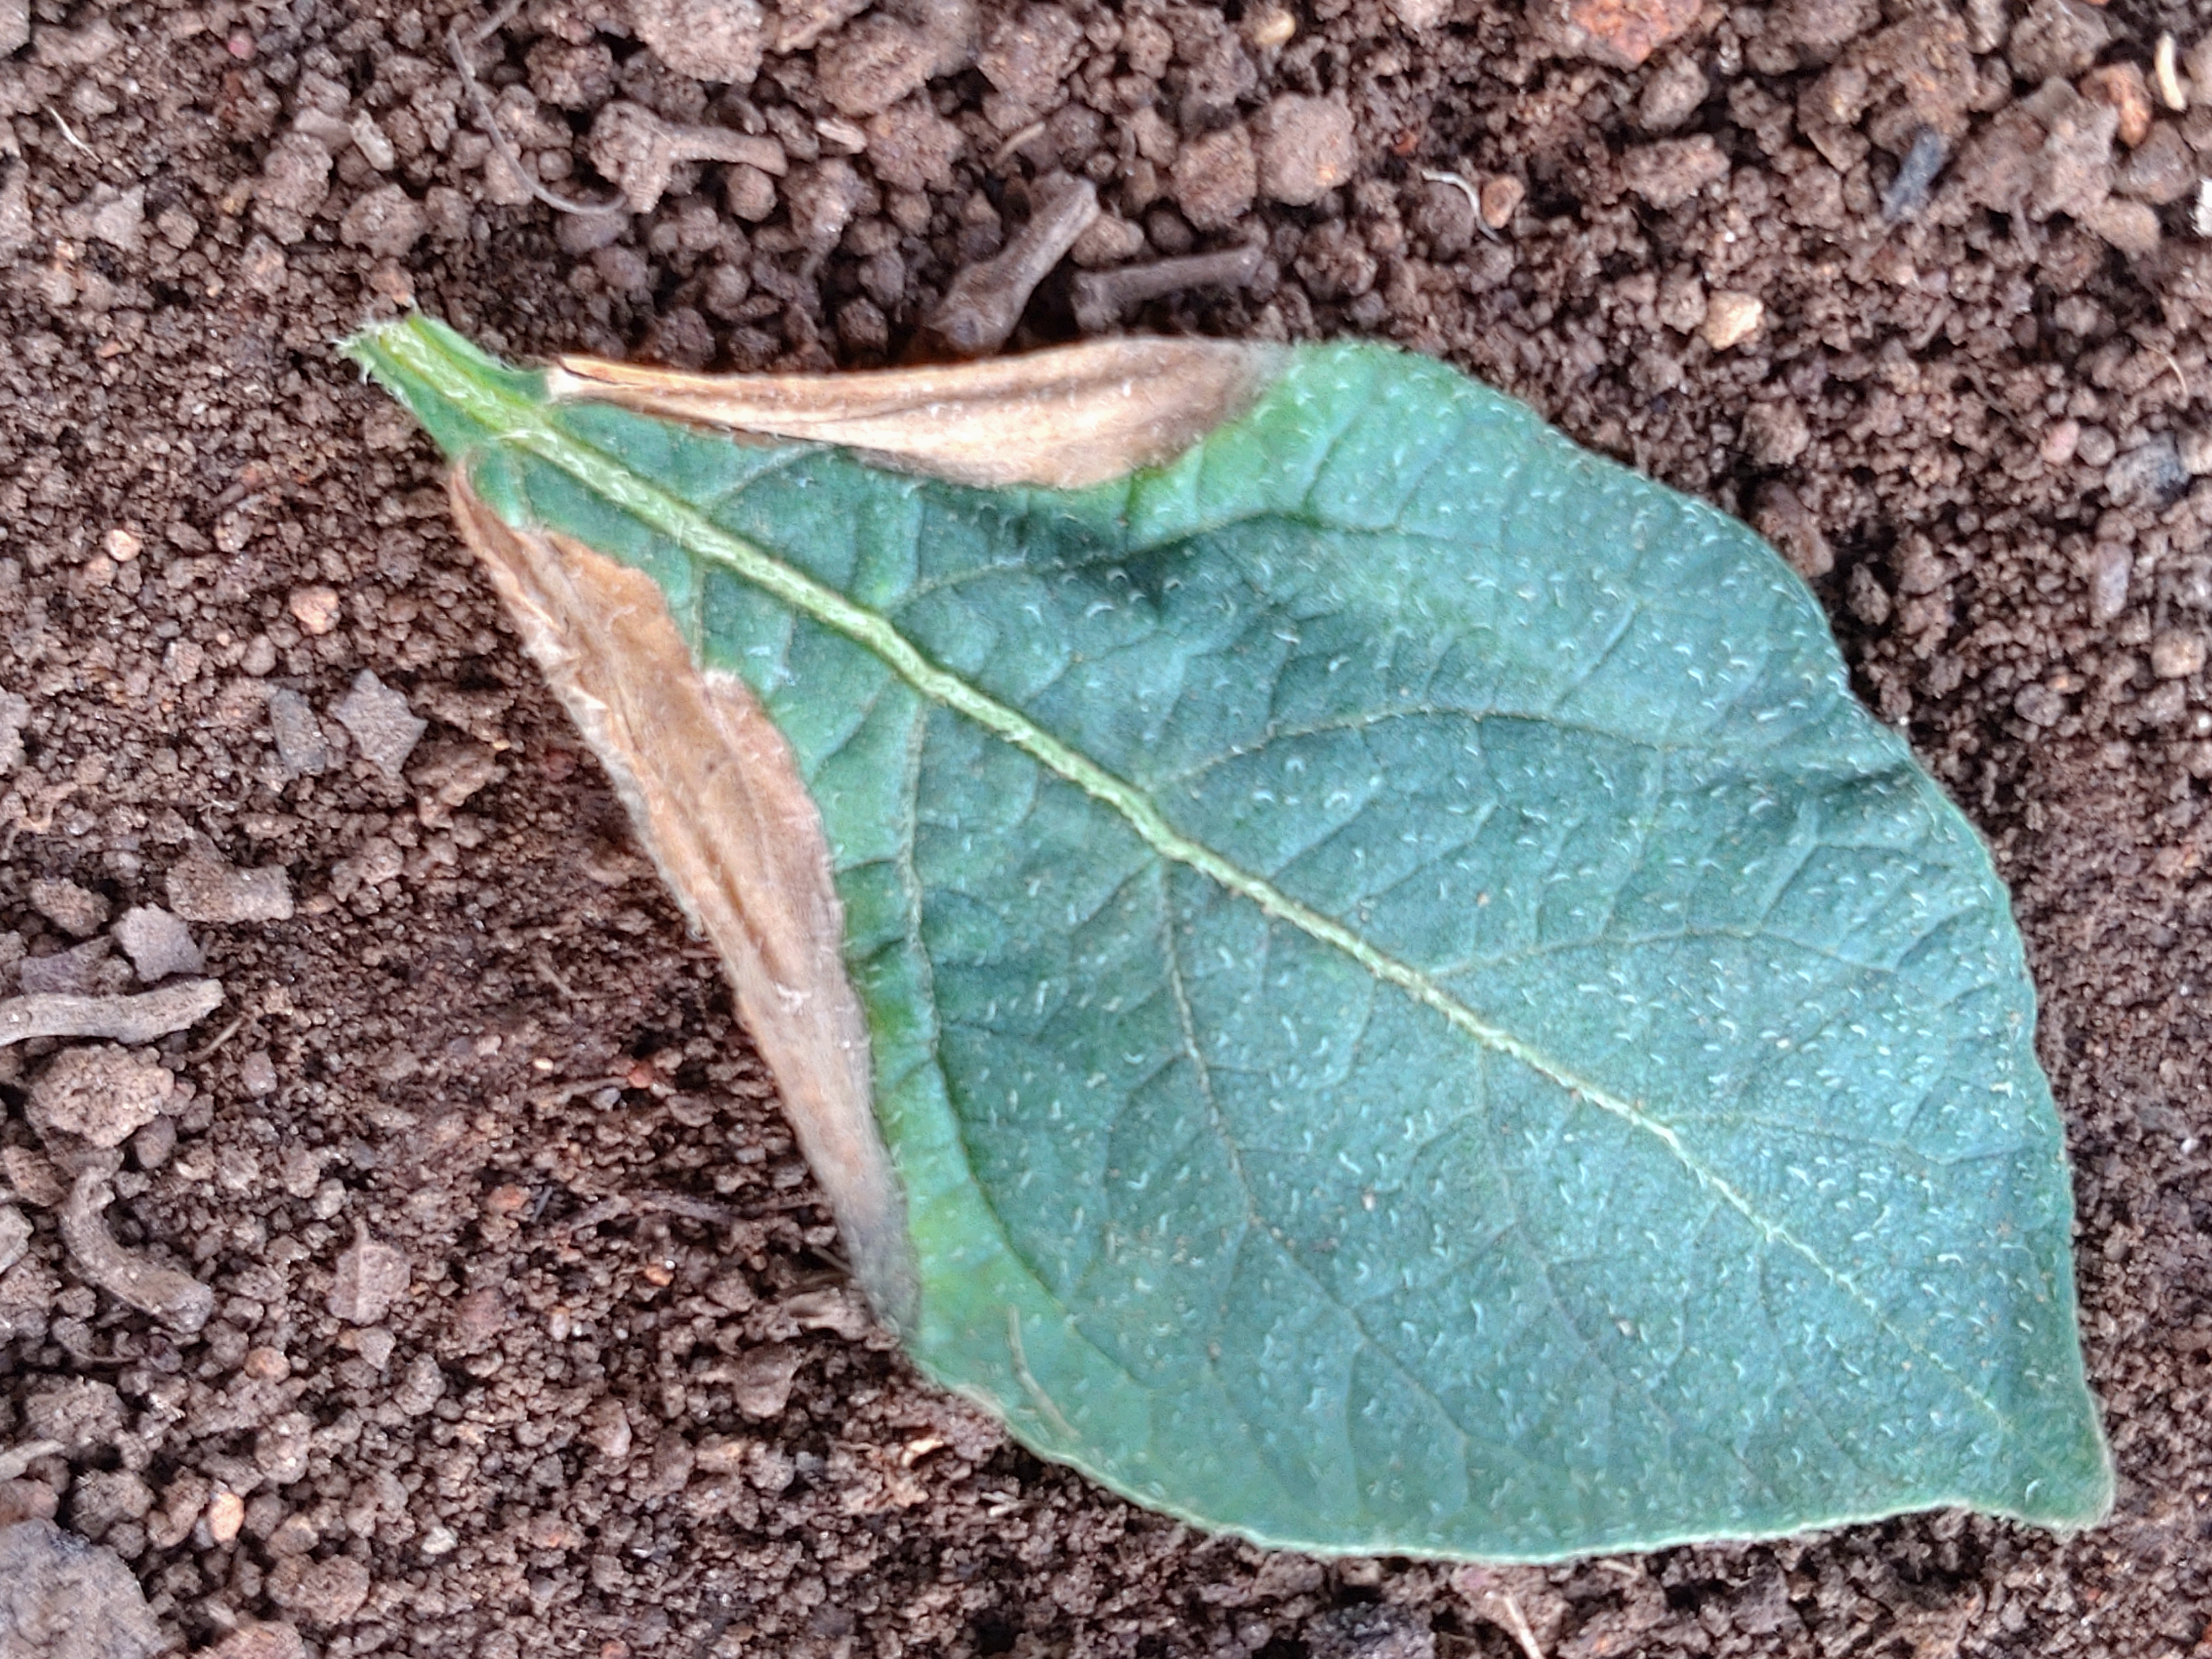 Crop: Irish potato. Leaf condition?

early blight
